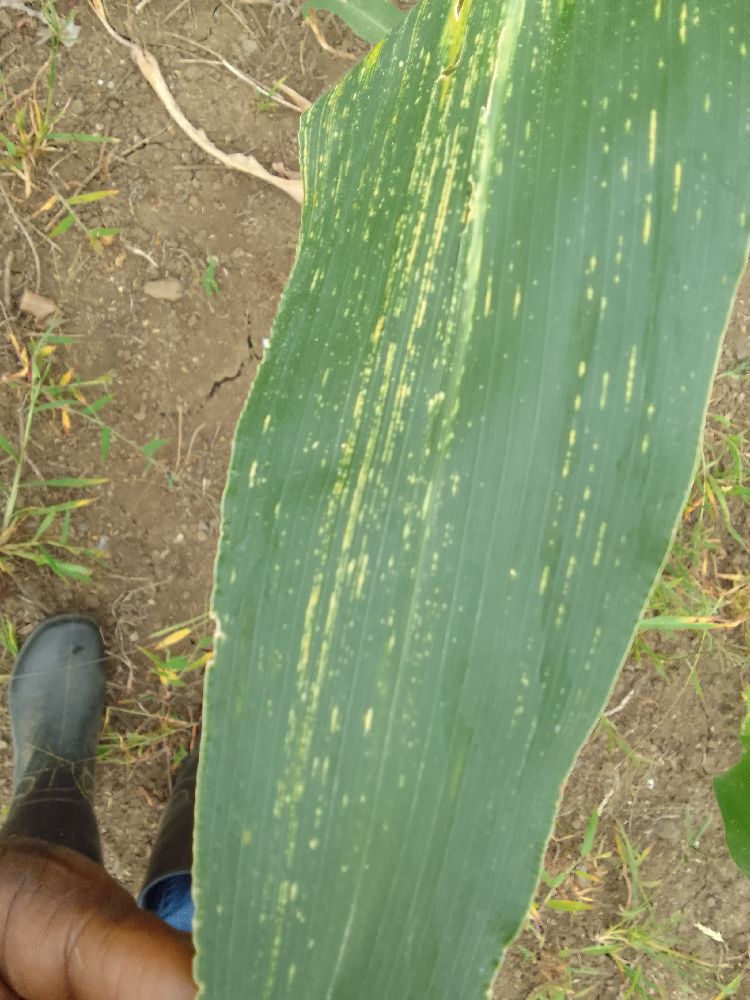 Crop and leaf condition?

maize, maize streak virus
